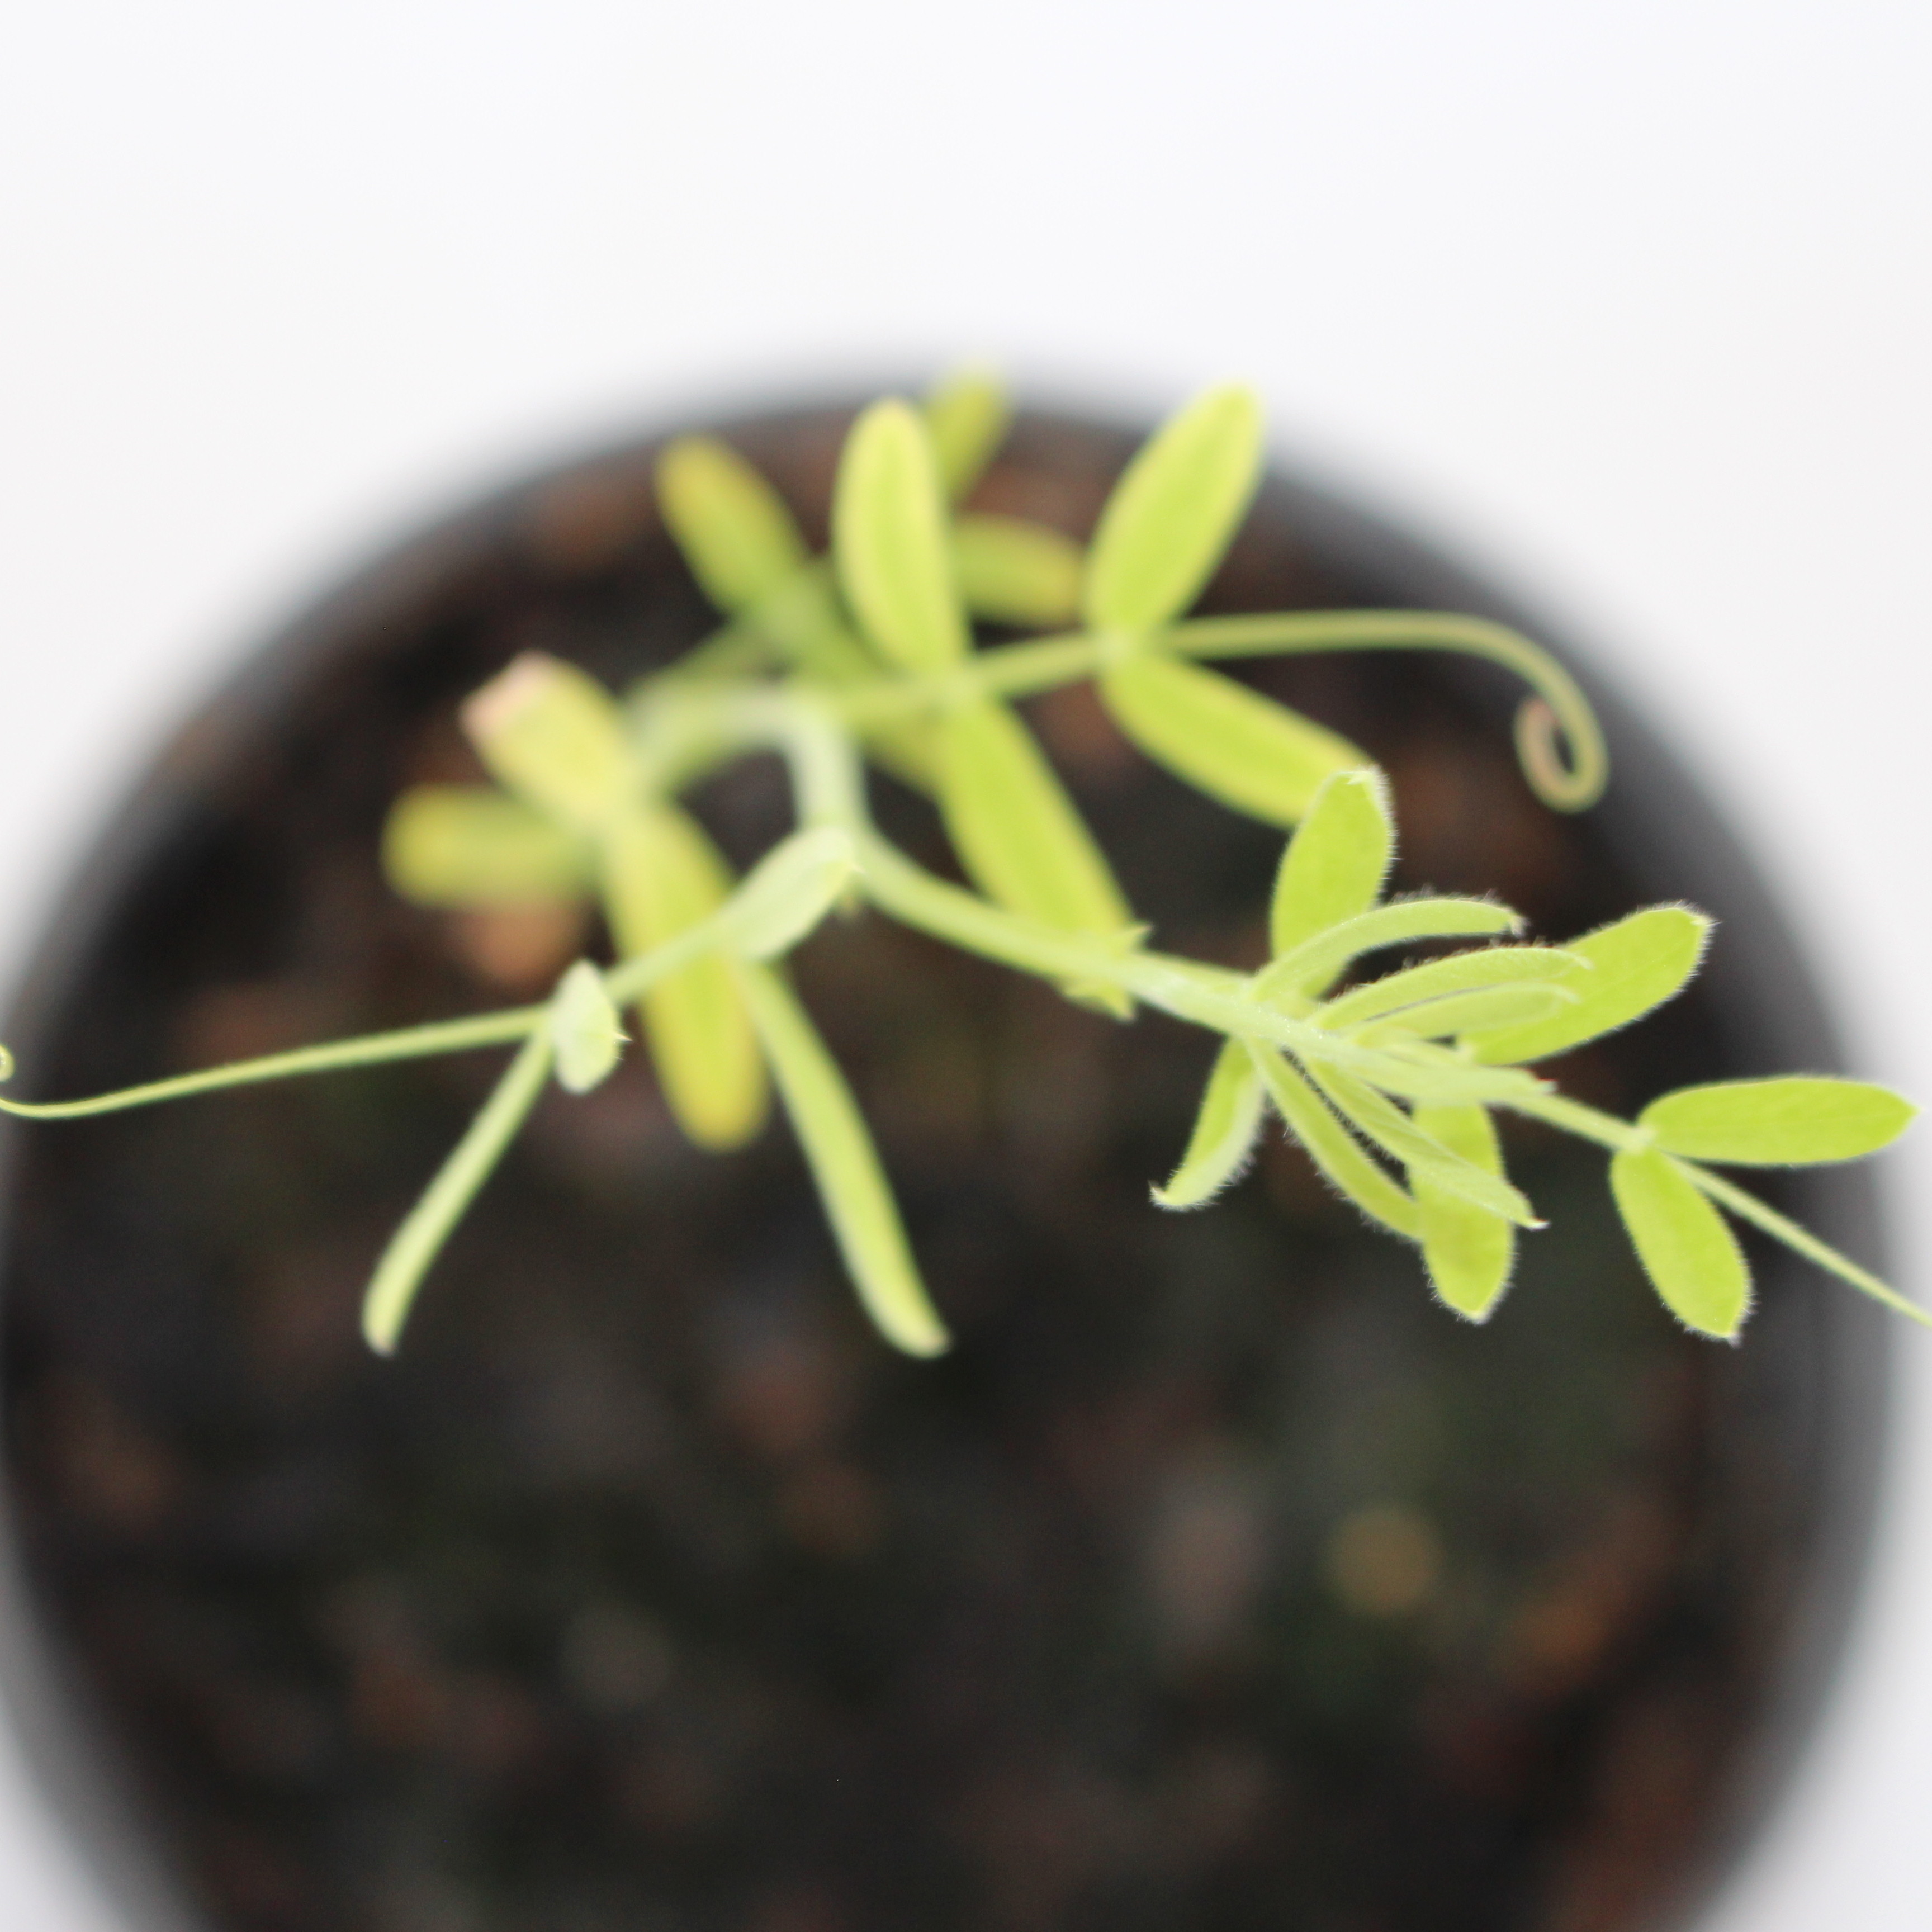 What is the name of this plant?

Vicia sativa
